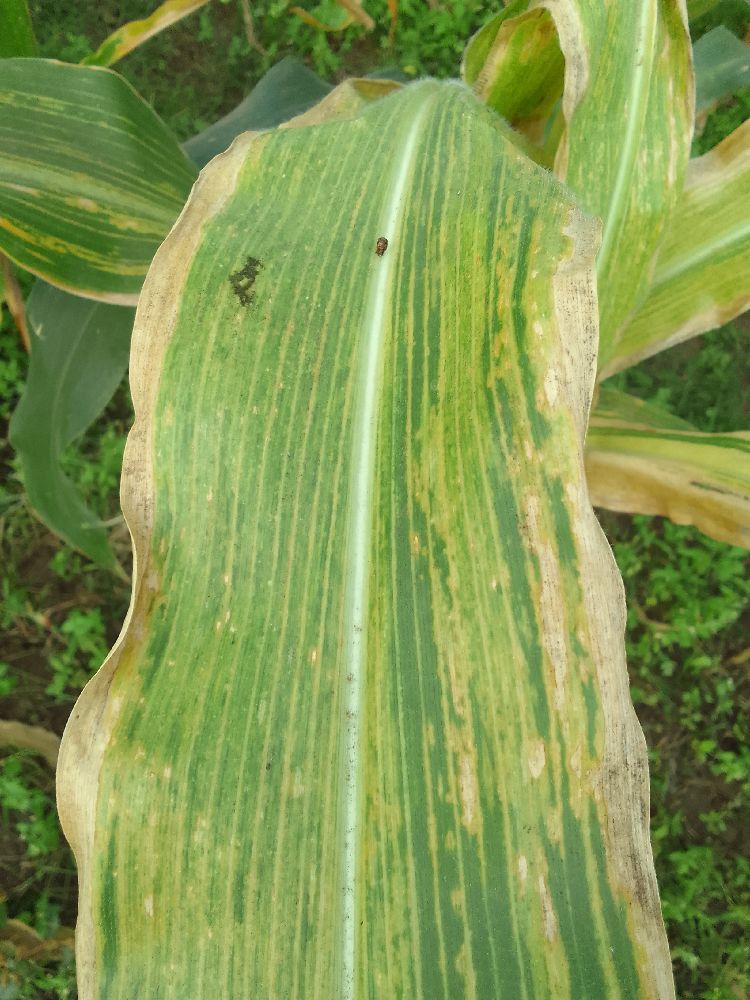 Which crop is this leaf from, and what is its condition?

maize, maize lethal necrosis
